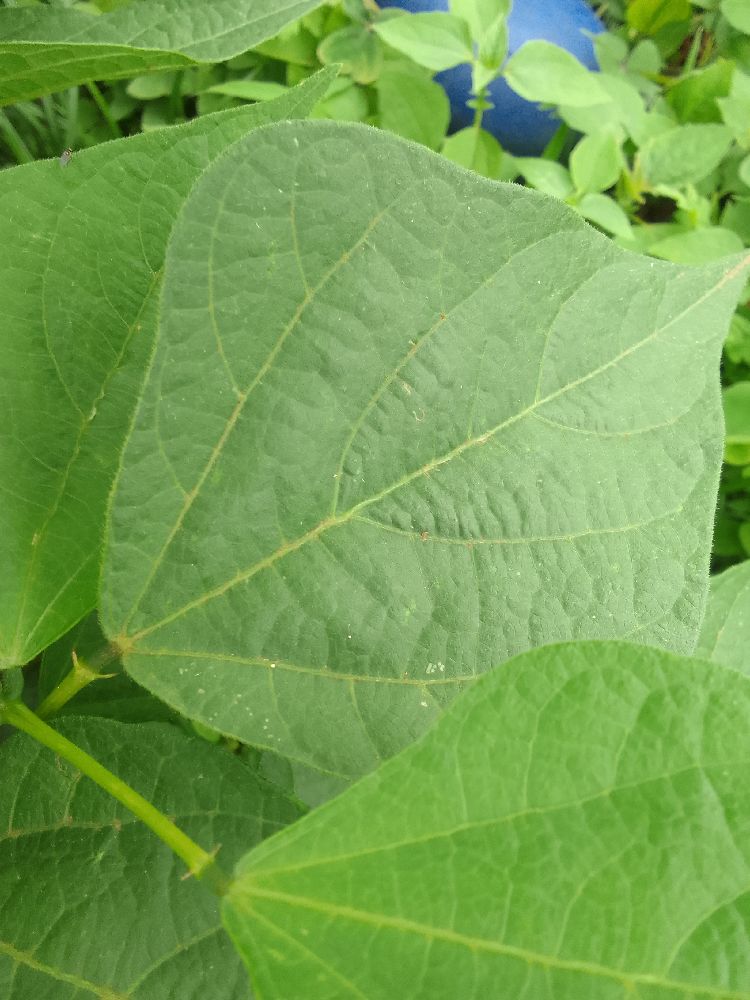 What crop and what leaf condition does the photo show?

common bean, healthy
